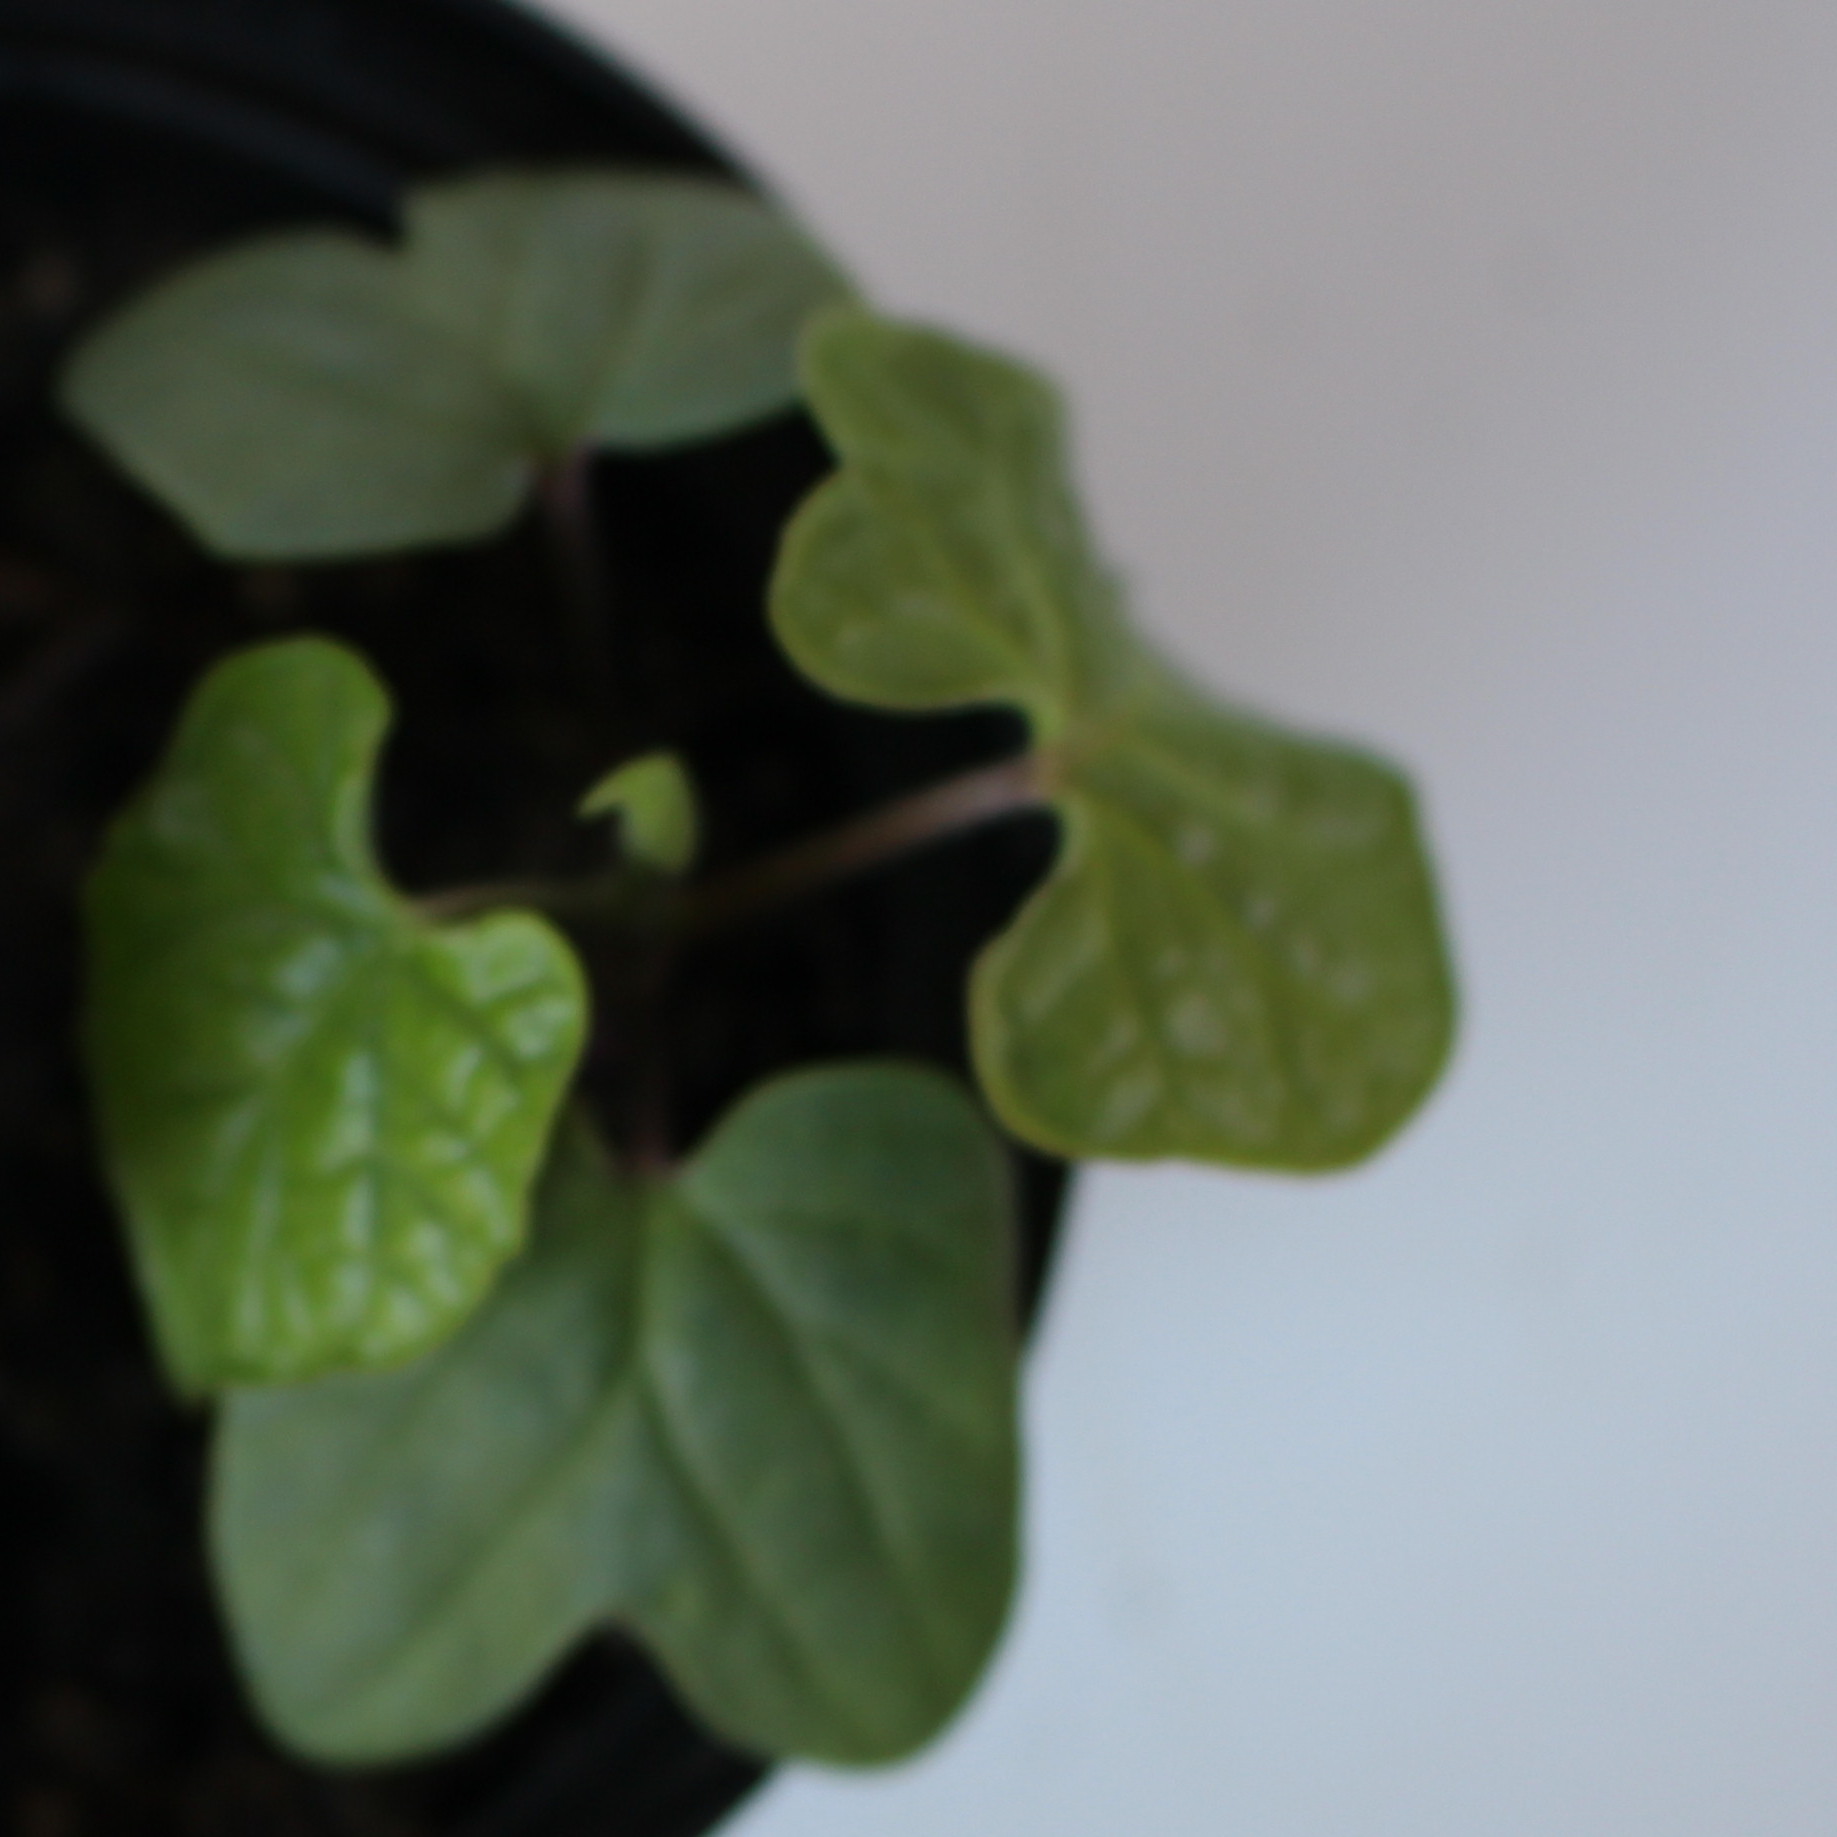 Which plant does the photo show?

Convolvulus arvensis
